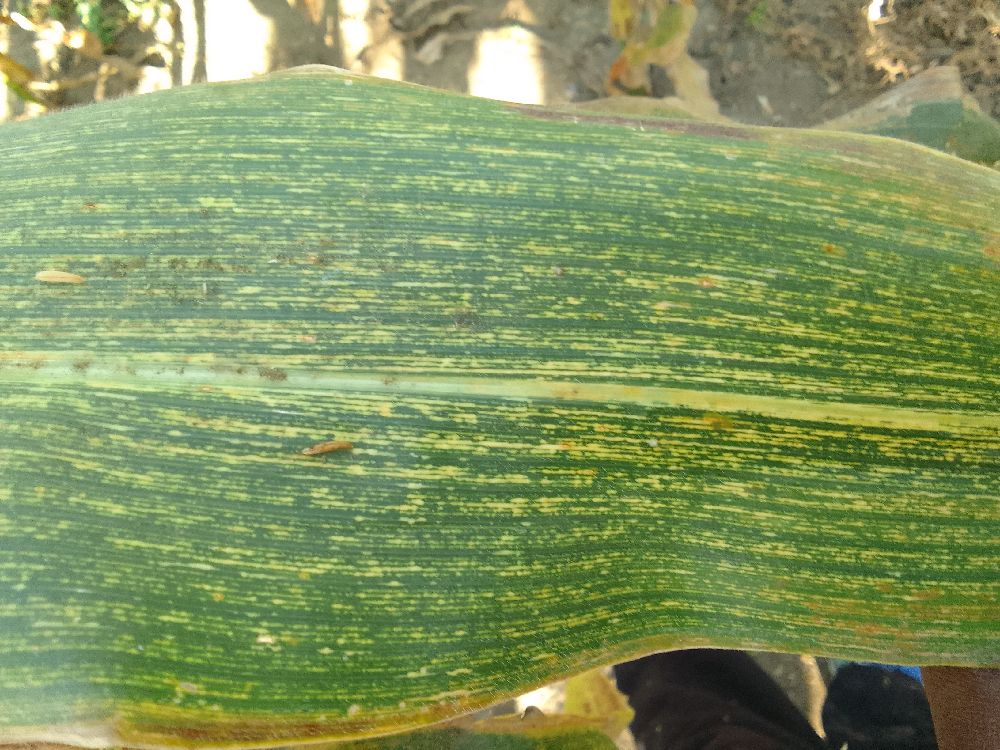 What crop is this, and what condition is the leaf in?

maize, maize streak virus
